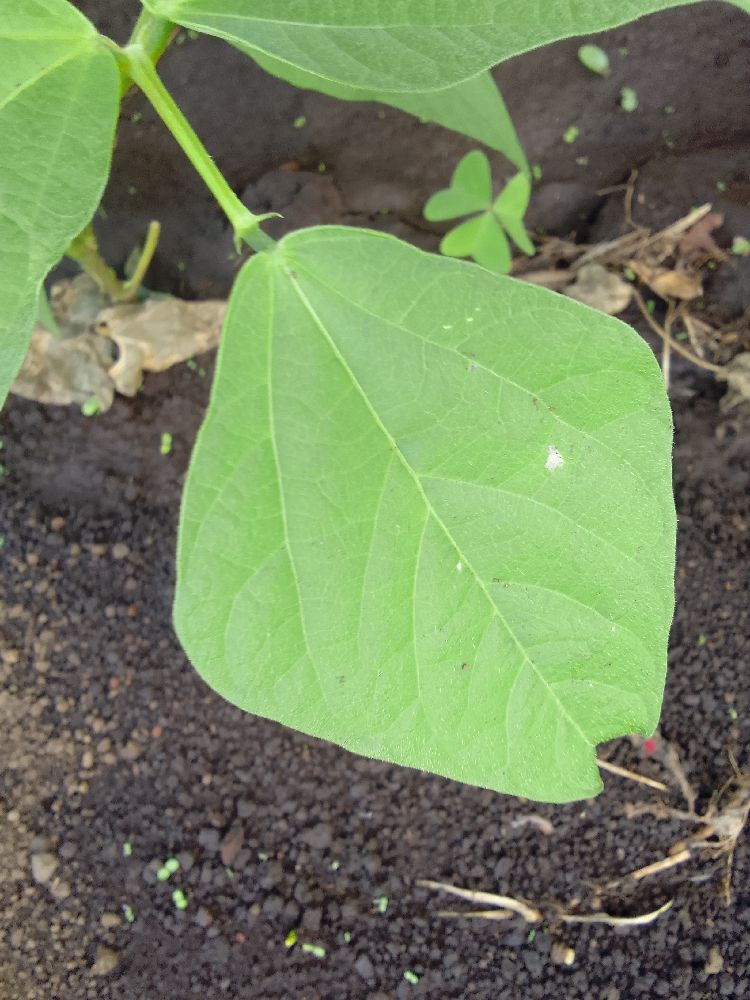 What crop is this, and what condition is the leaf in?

common bean, healthy
